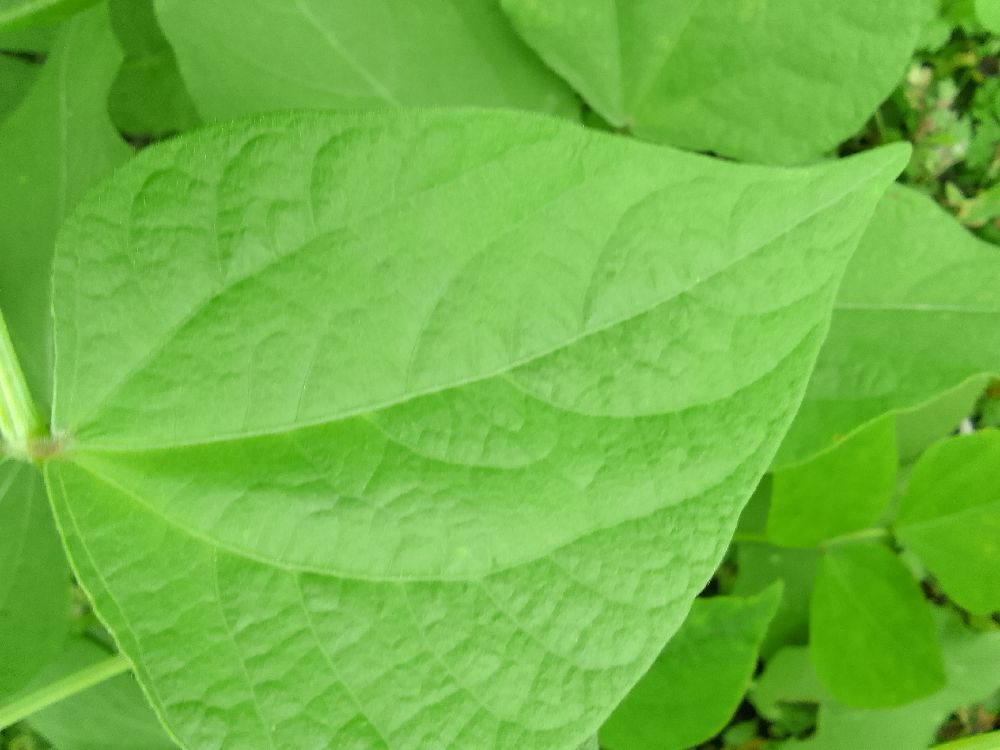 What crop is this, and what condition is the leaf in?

common bean, healthy
